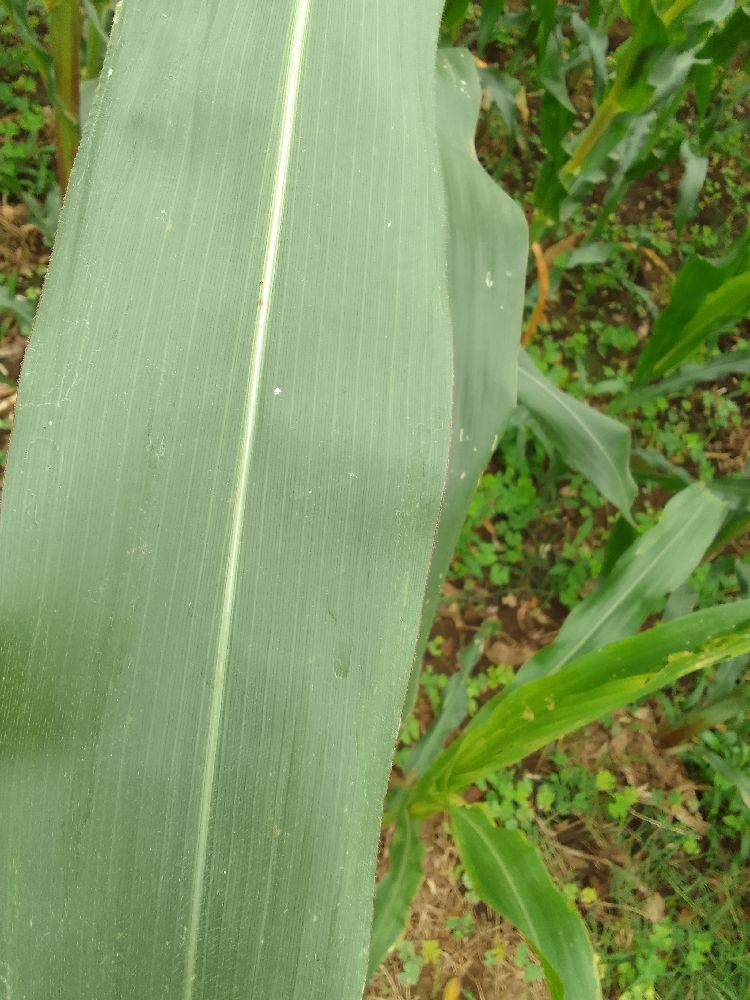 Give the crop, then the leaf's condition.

maize, healthy
